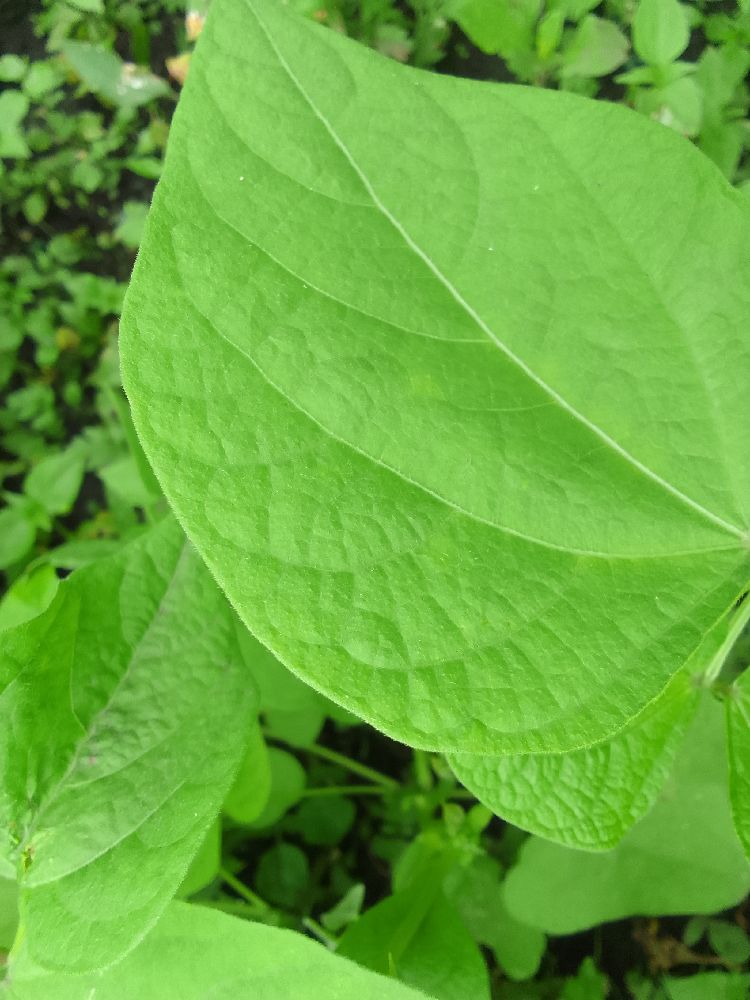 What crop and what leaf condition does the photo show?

common bean, healthy
